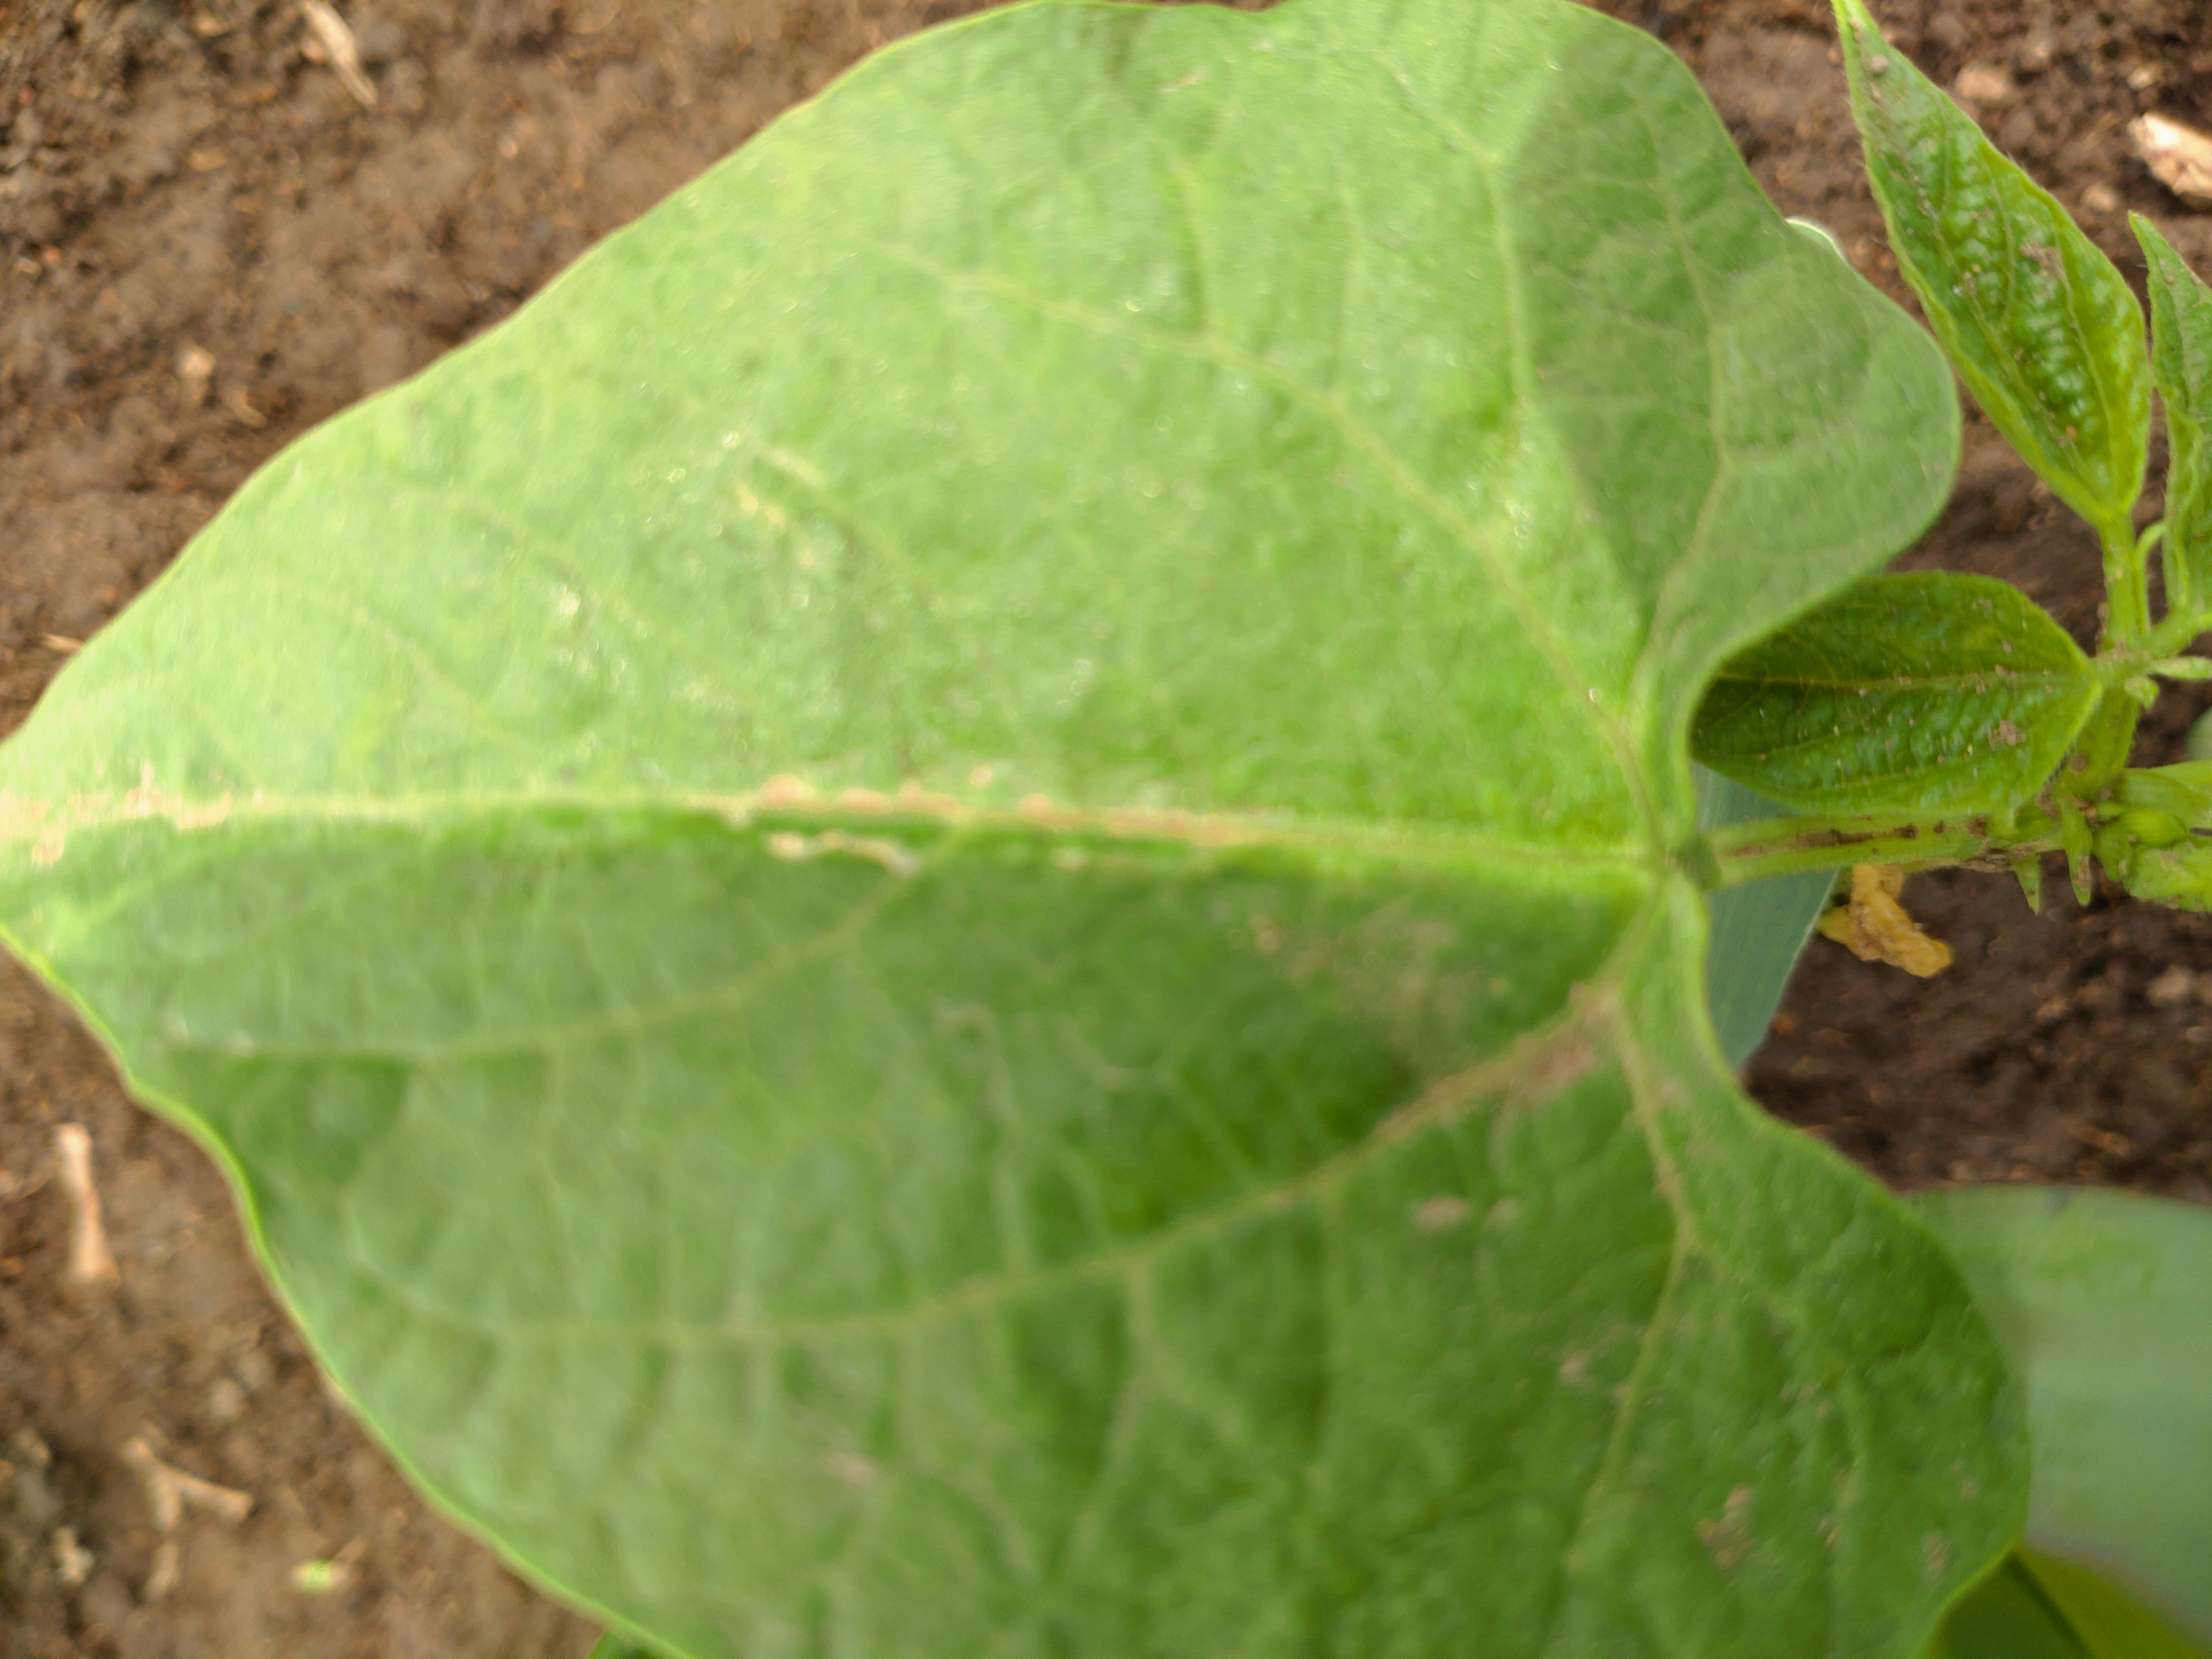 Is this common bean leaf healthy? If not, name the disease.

healthy
